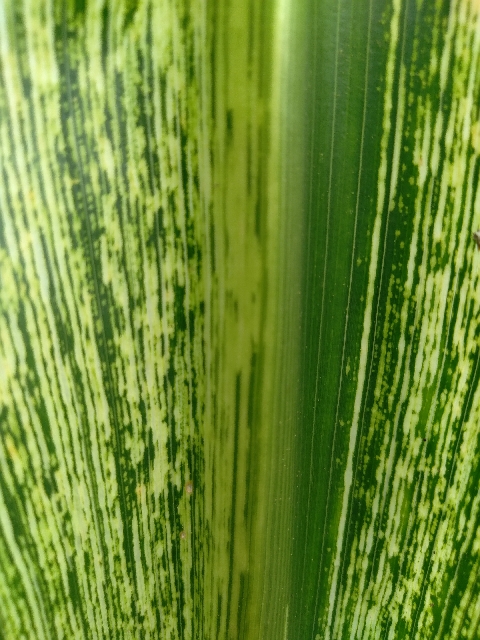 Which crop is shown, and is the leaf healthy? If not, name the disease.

maize, maize streak virus
